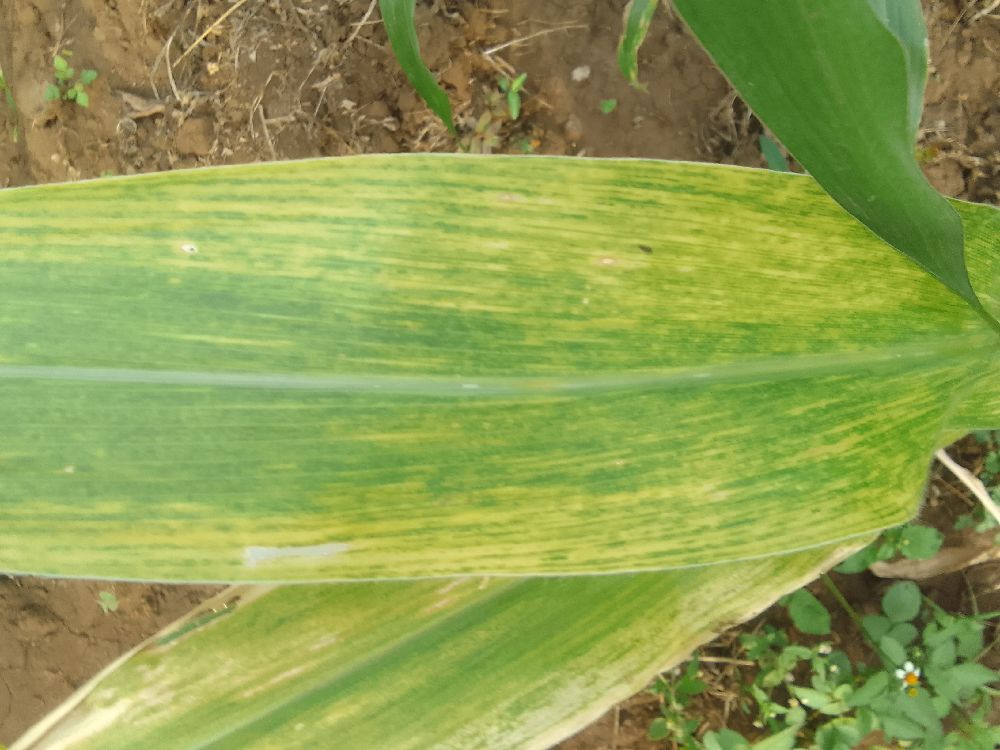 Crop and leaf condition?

maize, maize lethal necrosis
